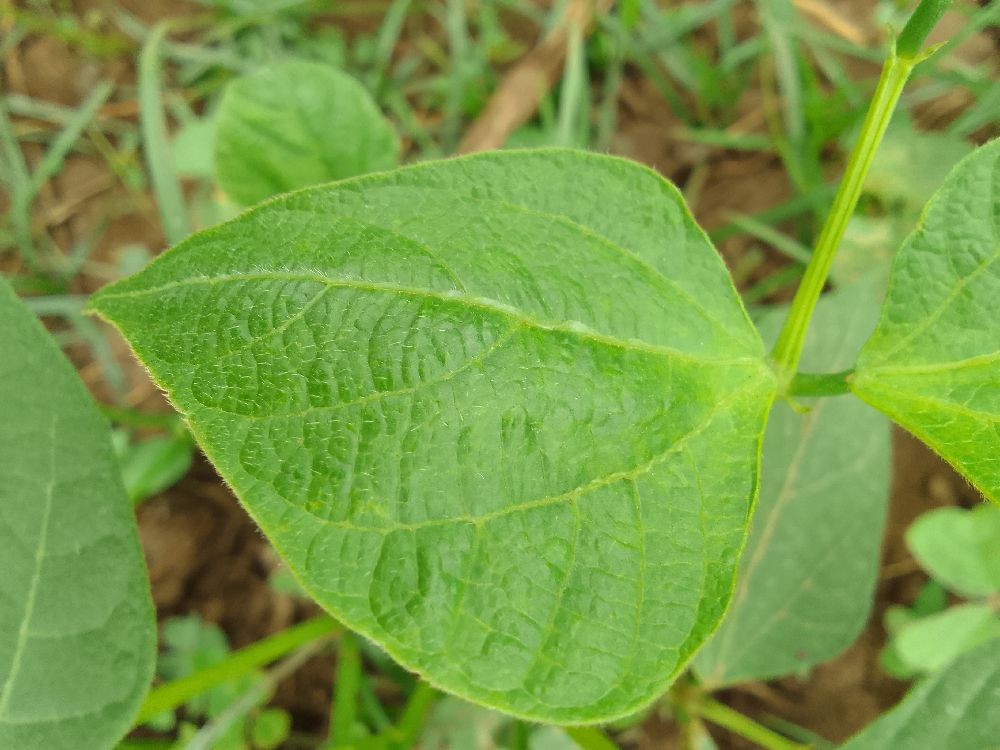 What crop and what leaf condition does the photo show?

common bean, healthy
